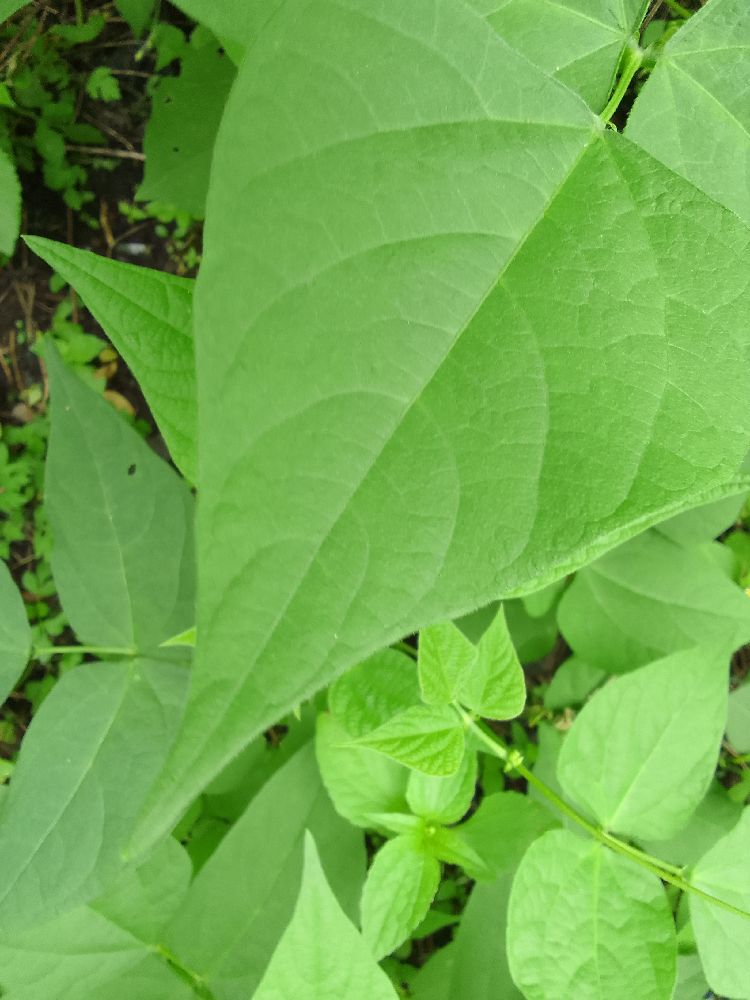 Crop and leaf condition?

common bean, healthy
